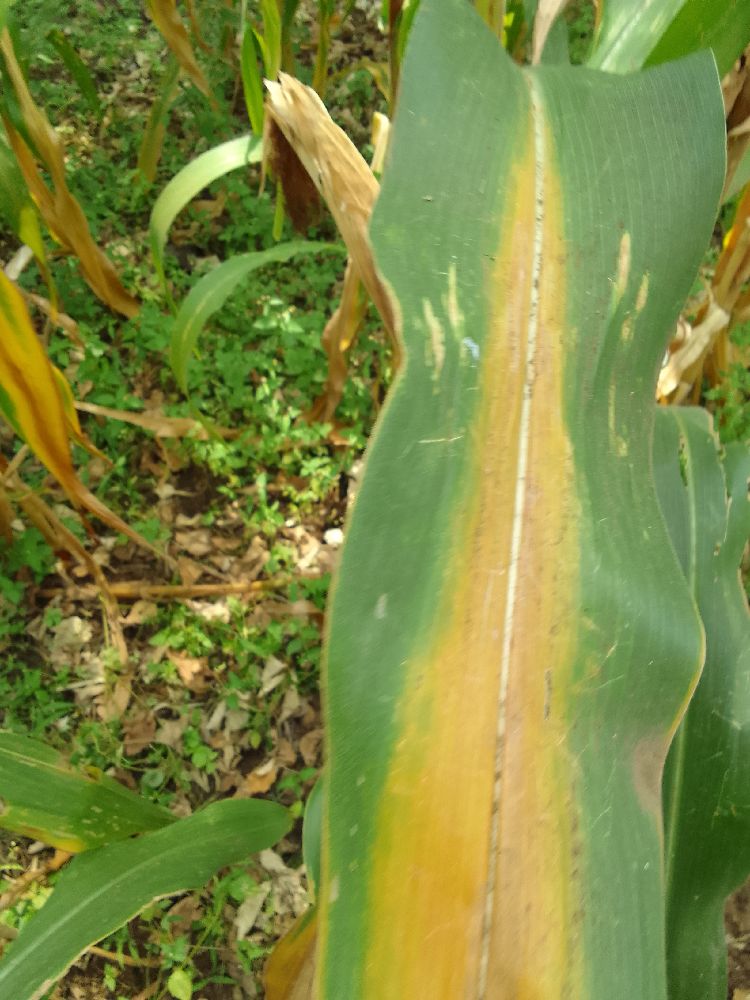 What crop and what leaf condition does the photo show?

maize, maize lethal necrosis
